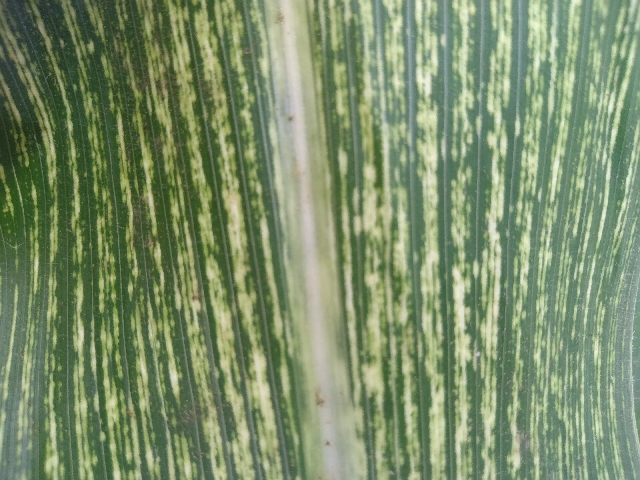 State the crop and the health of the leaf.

maize, maize streak virus
